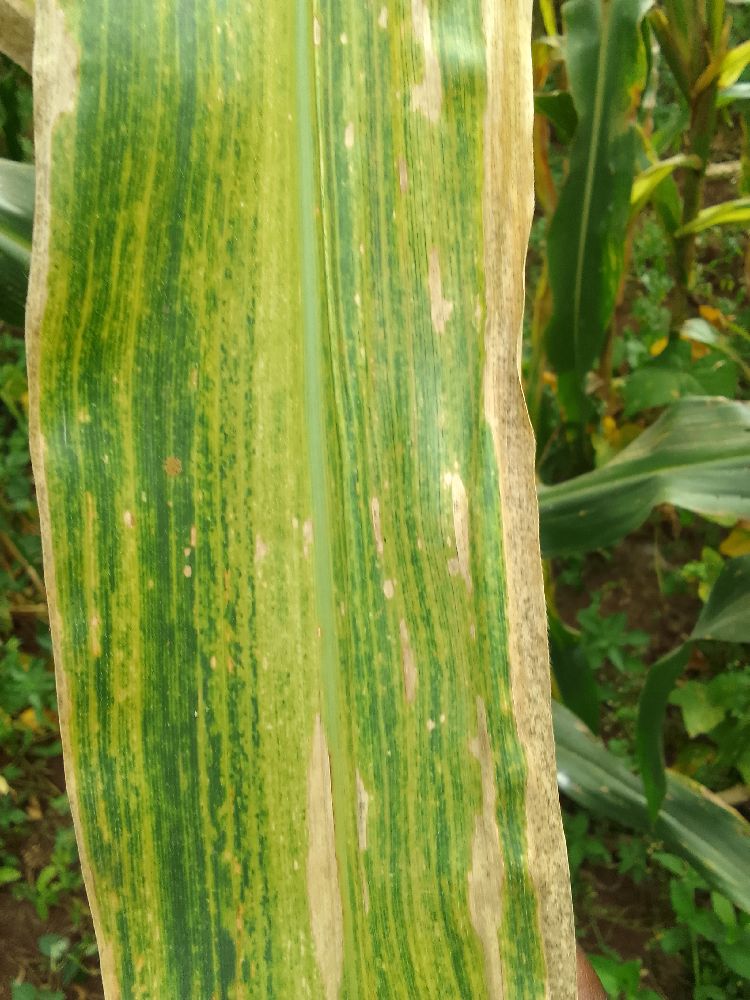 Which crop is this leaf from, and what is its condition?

maize, maize lethal necrosis
